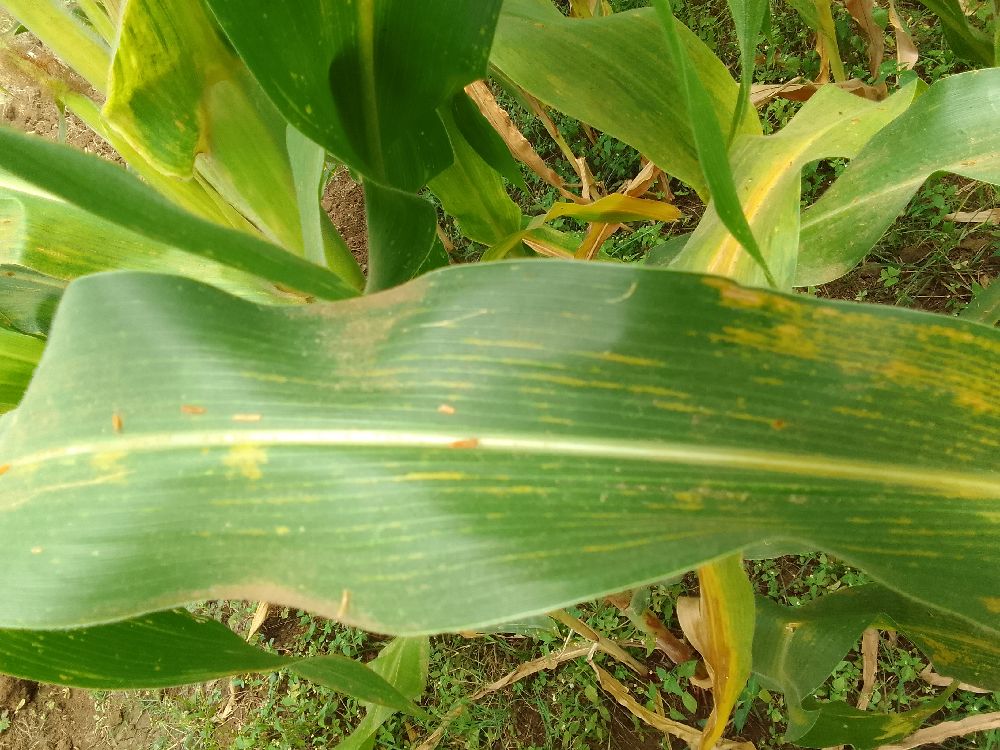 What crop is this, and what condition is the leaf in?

maize, maize lethal necrosis
